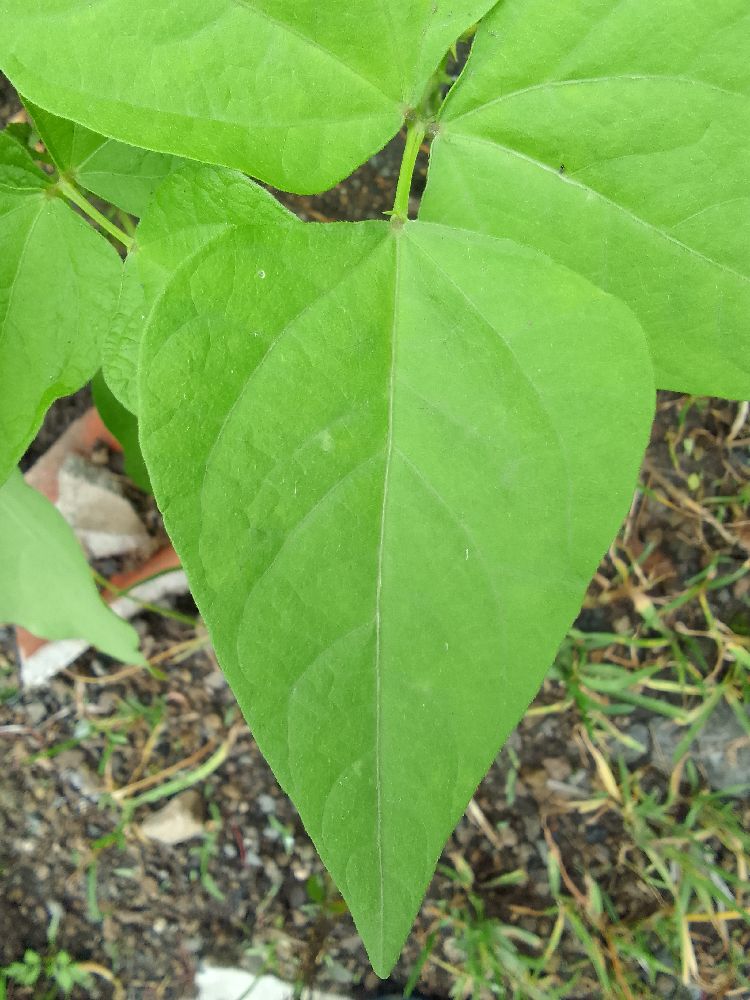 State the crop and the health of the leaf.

common bean, healthy
